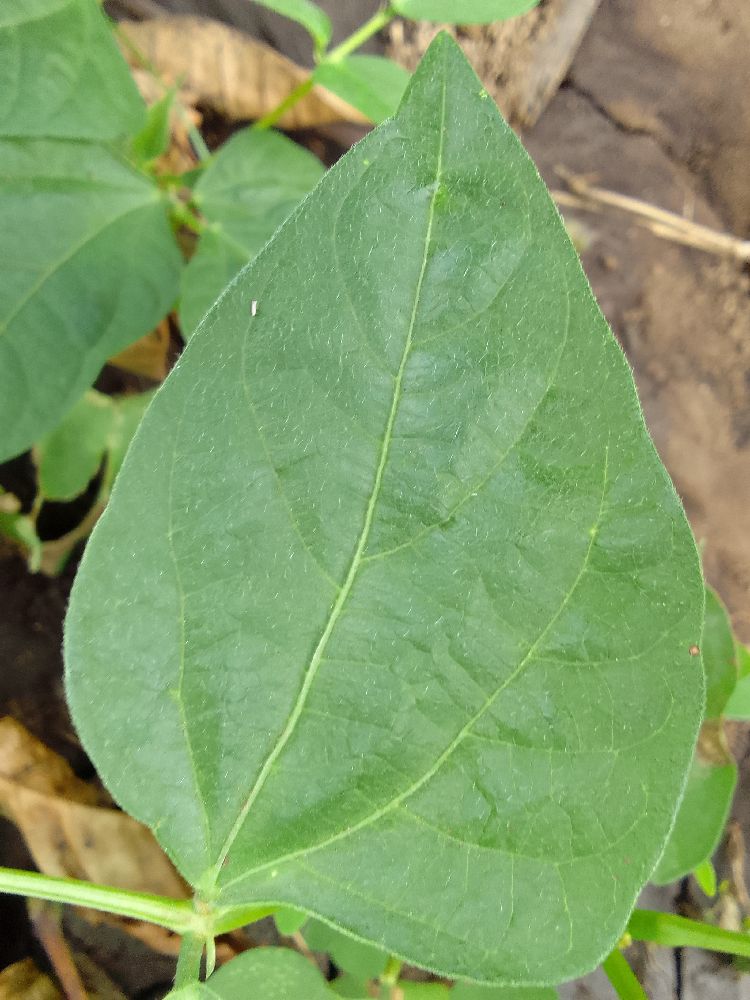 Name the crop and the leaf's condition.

common bean, healthy
